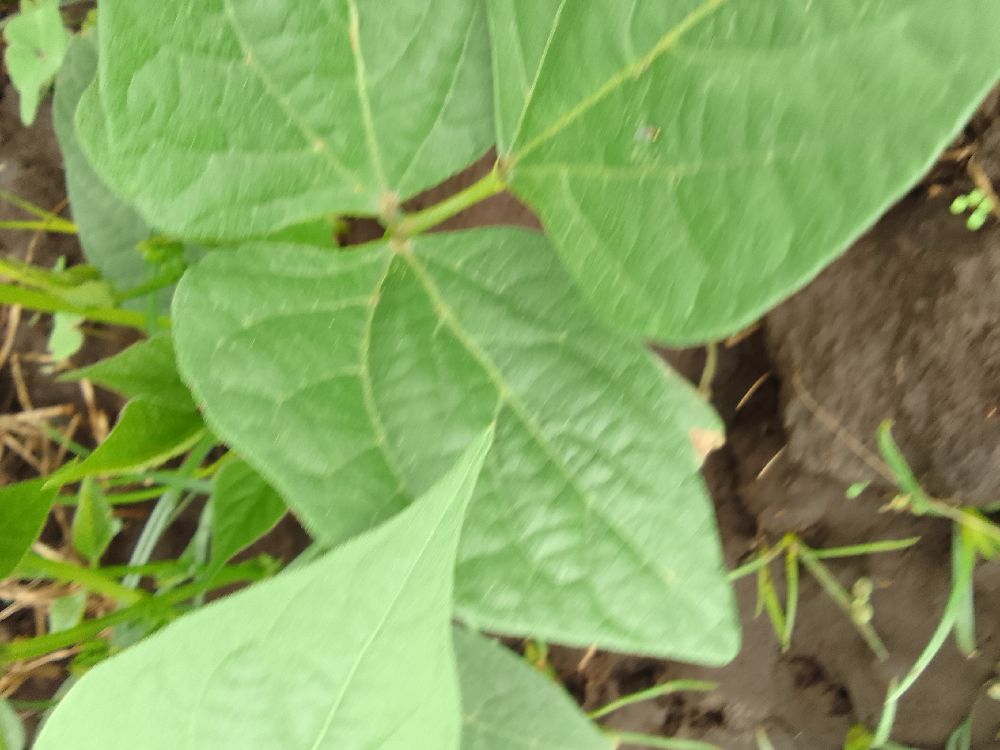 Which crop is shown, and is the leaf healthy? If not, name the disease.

common bean, healthy
